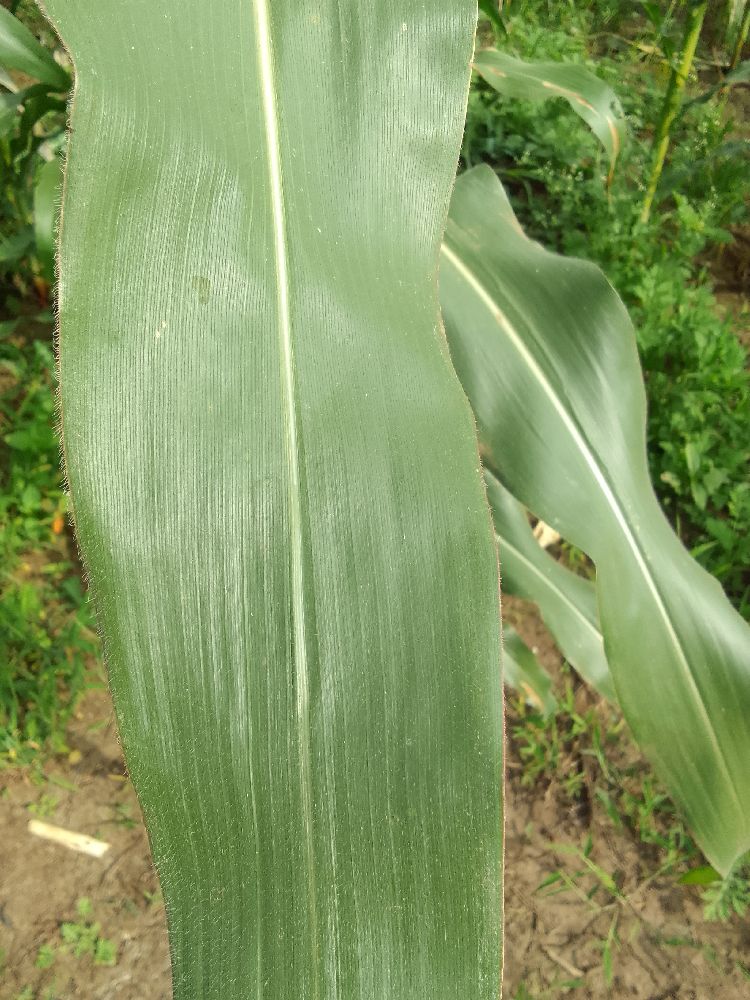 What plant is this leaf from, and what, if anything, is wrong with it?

maize, healthy
